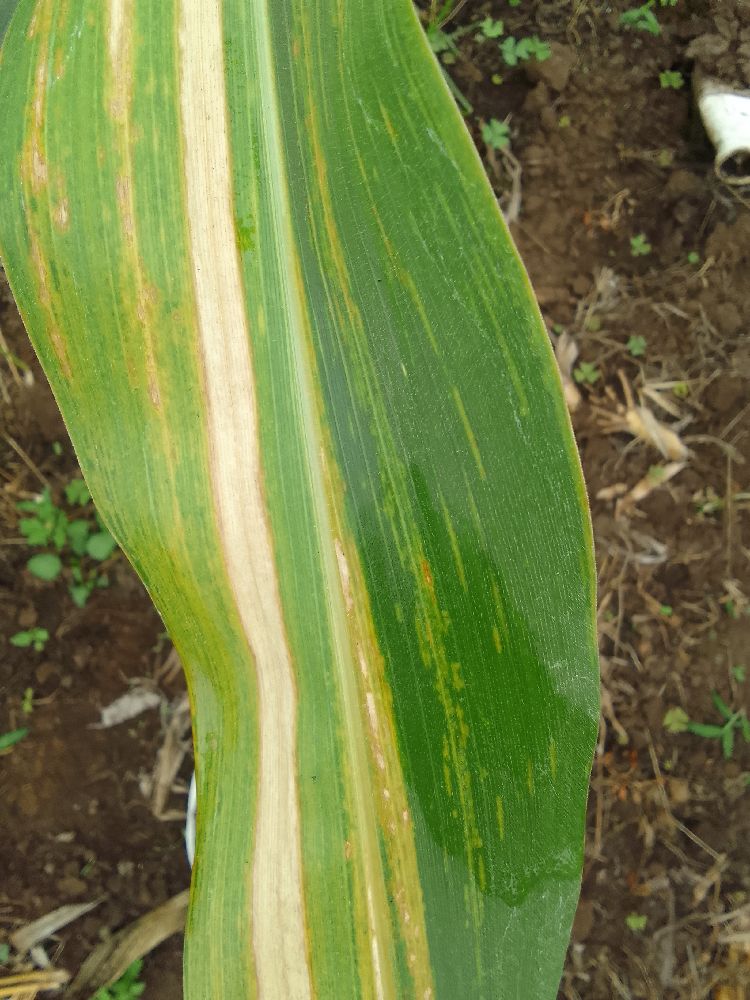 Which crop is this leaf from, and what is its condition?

maize, maize lethal necrosis
